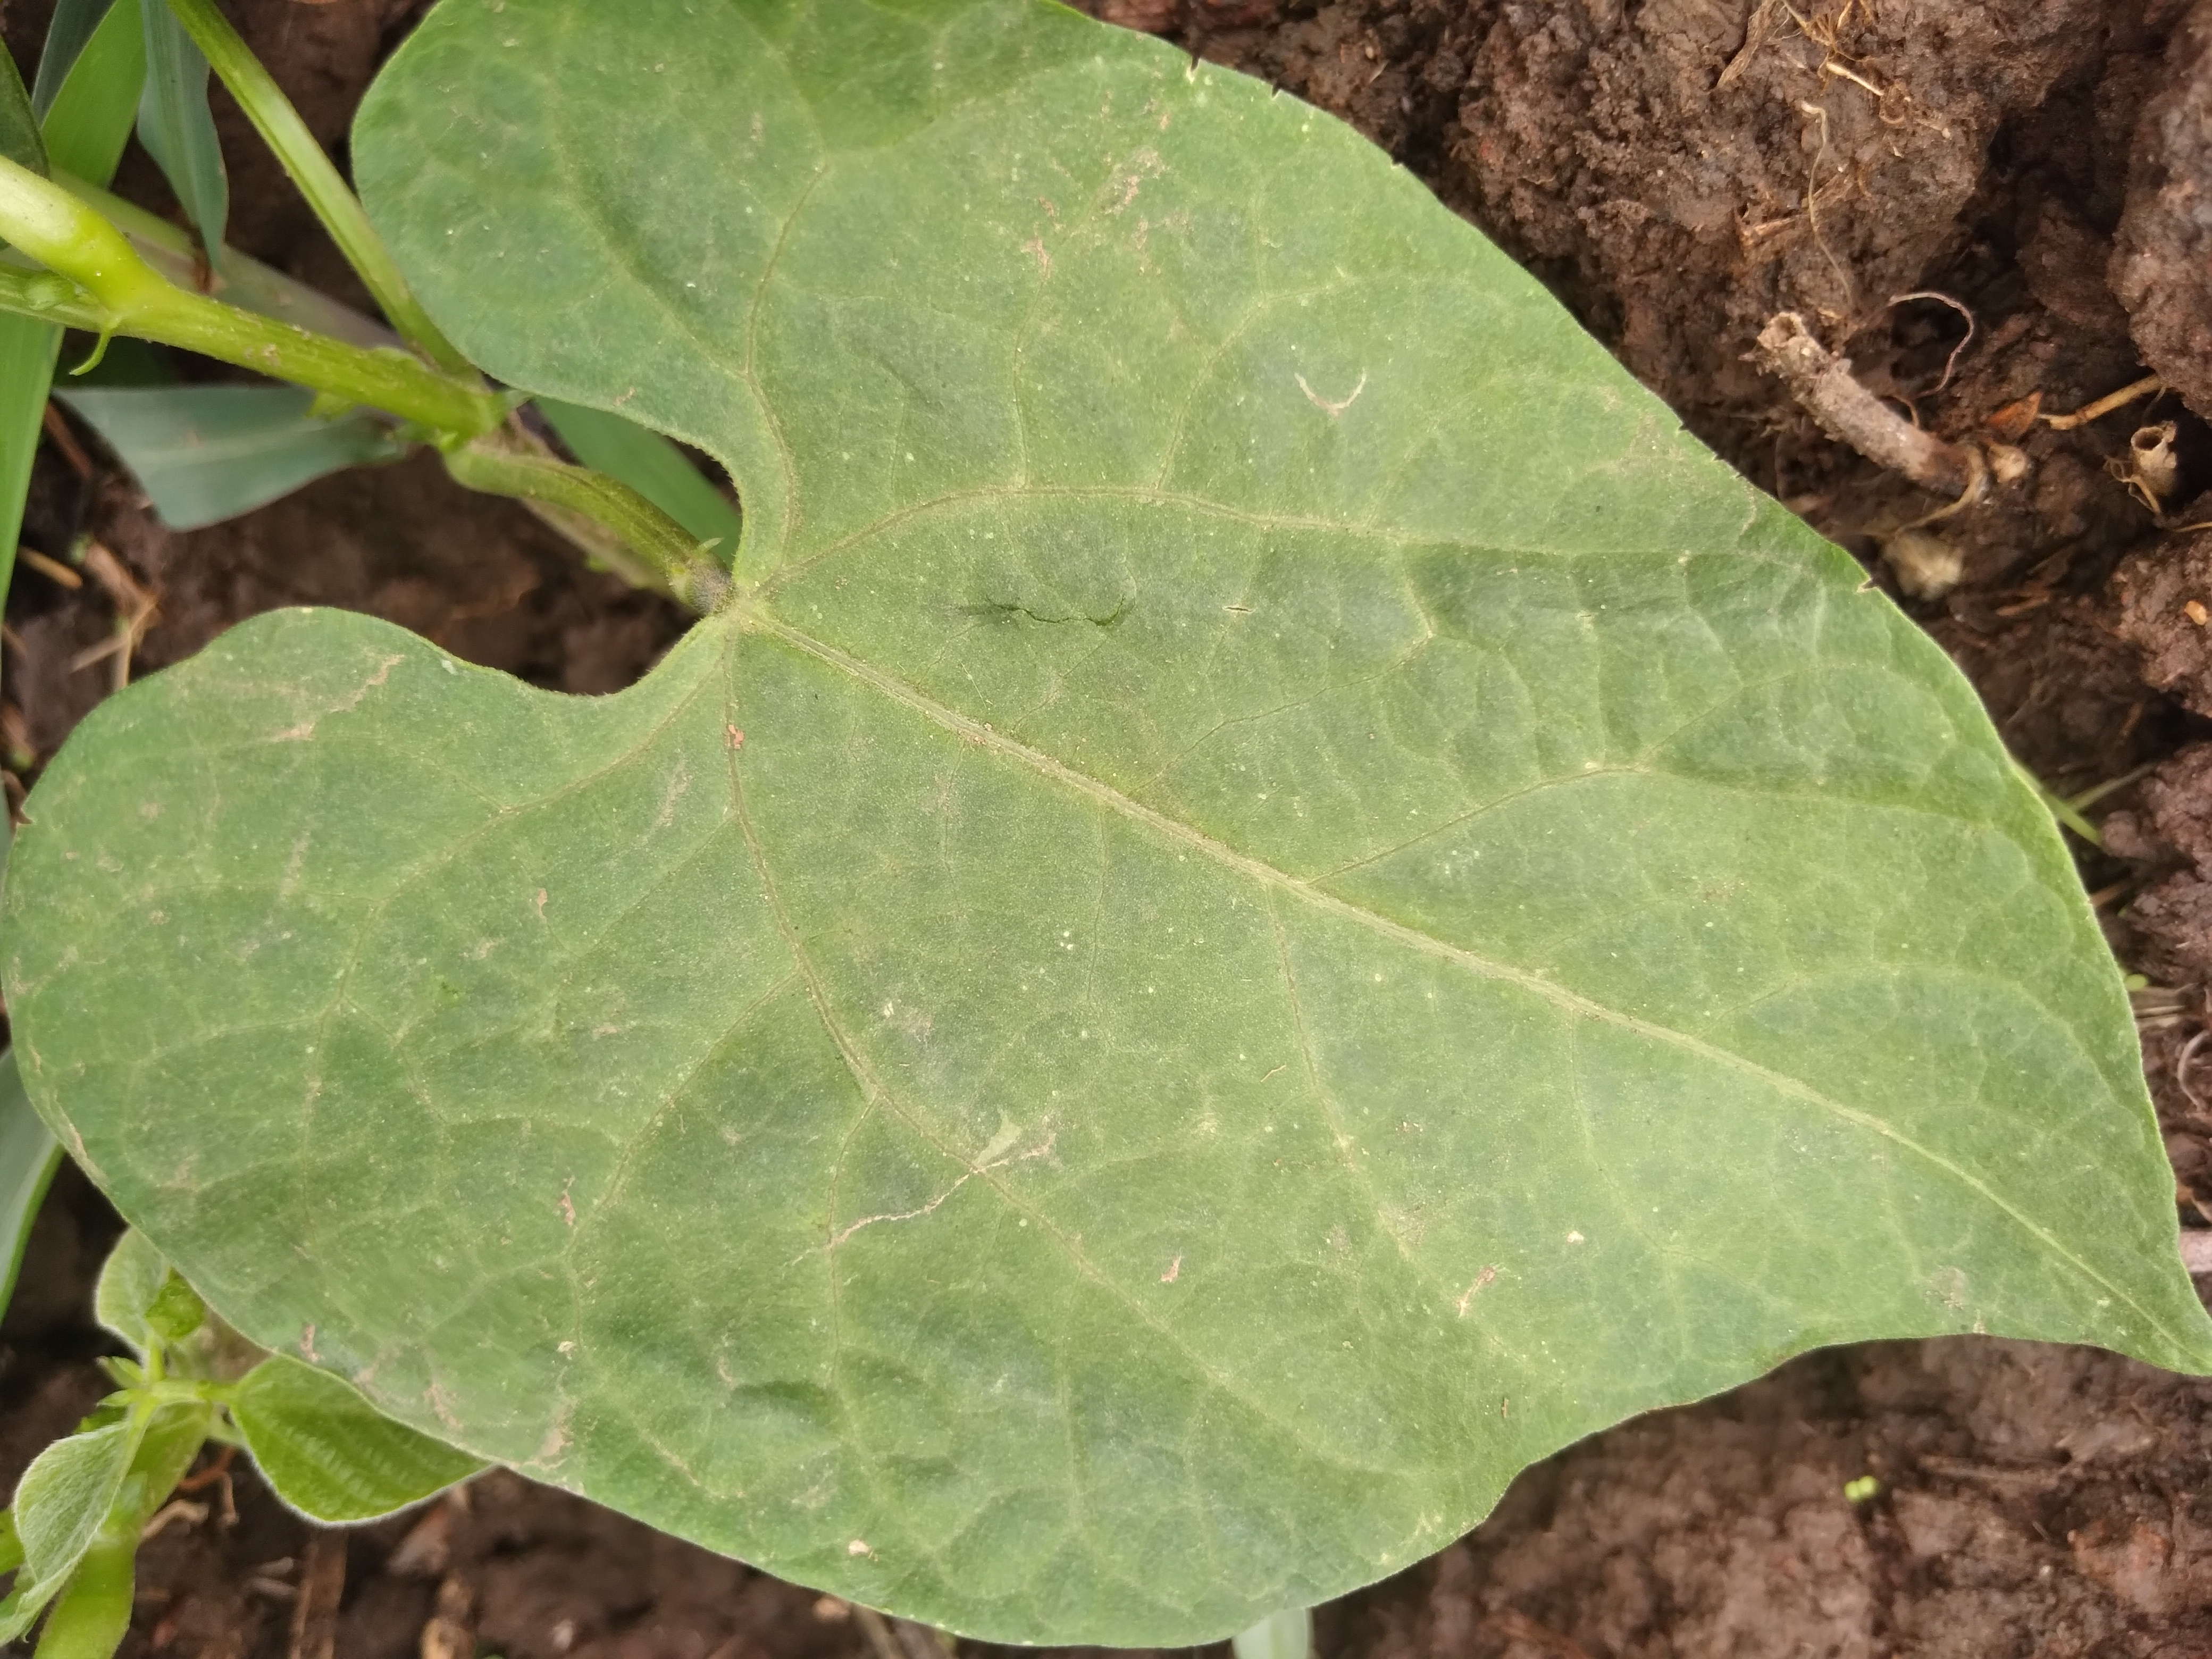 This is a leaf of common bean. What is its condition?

healthy
